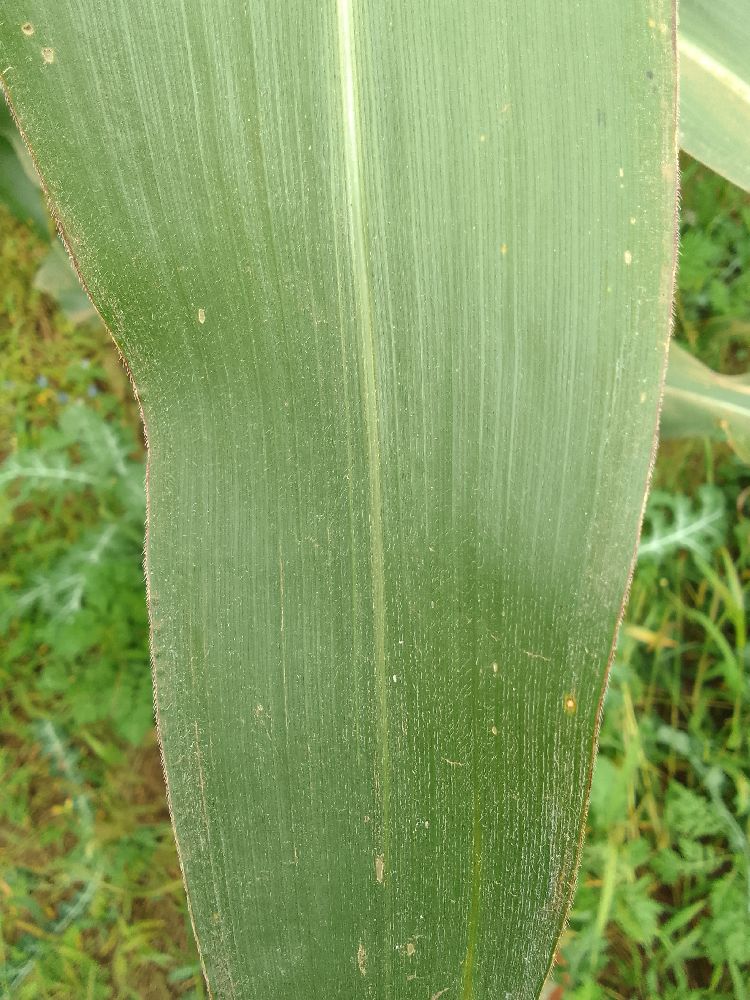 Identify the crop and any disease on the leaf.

maize, healthy
